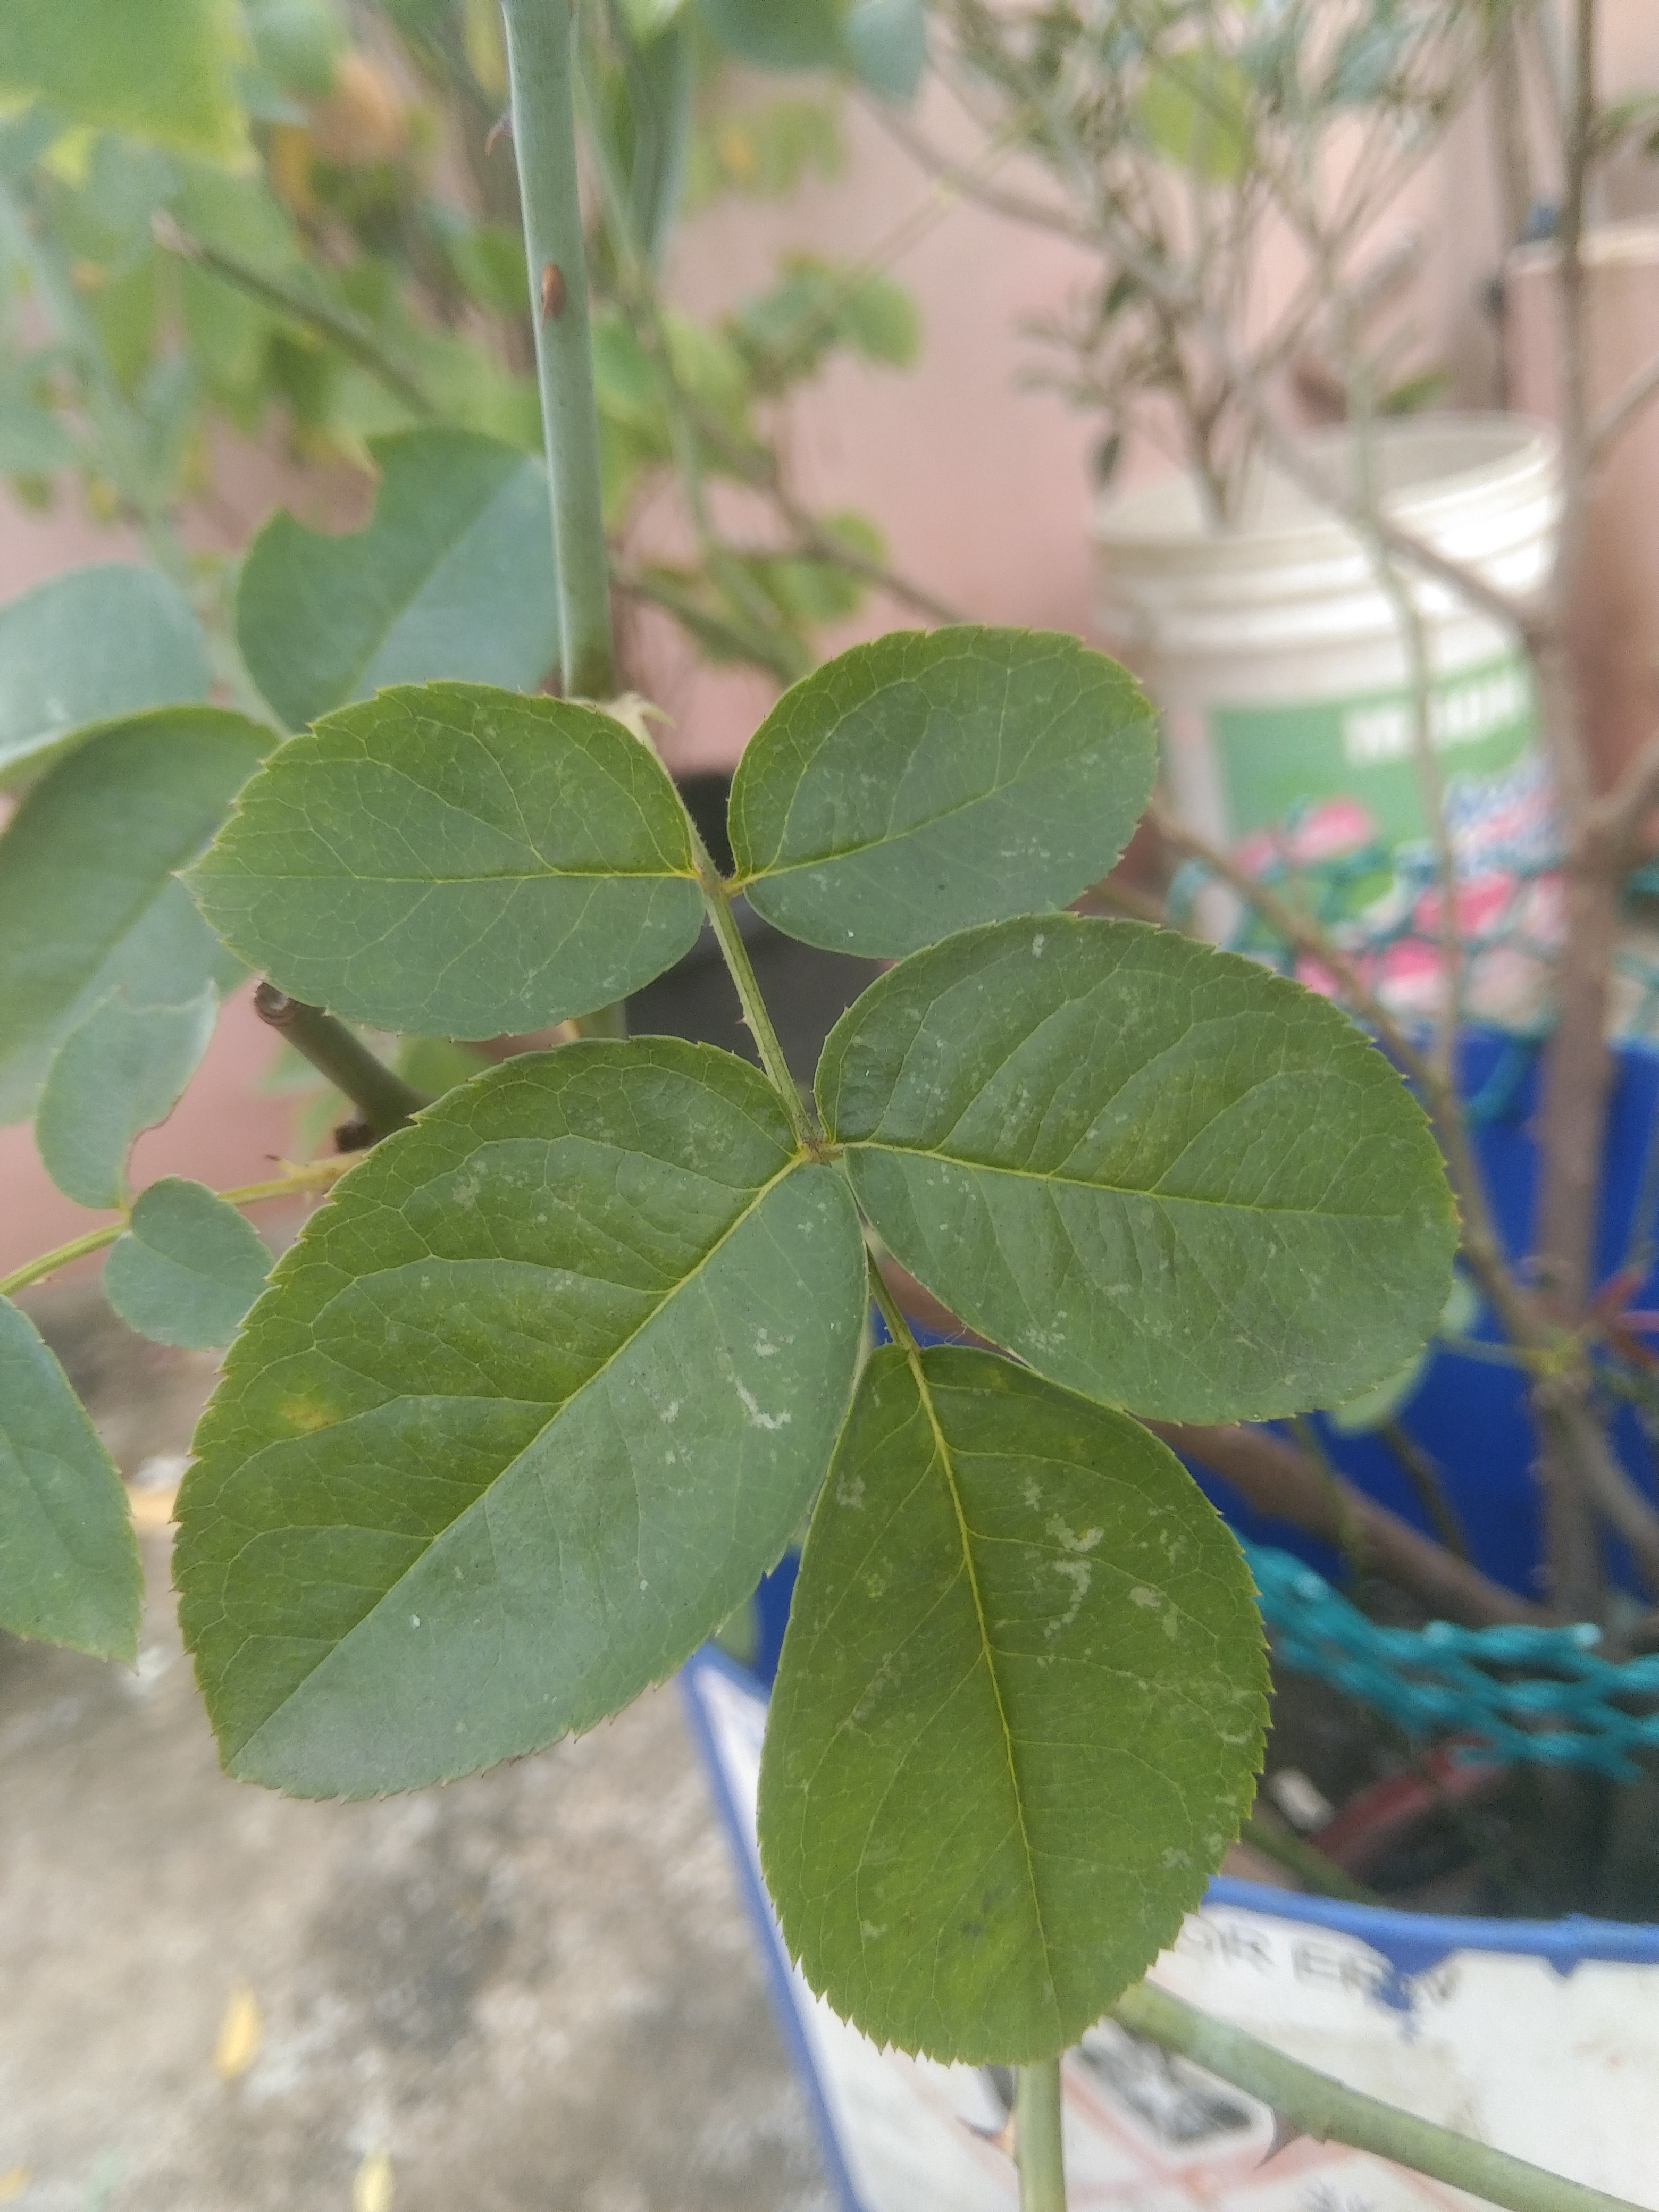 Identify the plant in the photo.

rose
